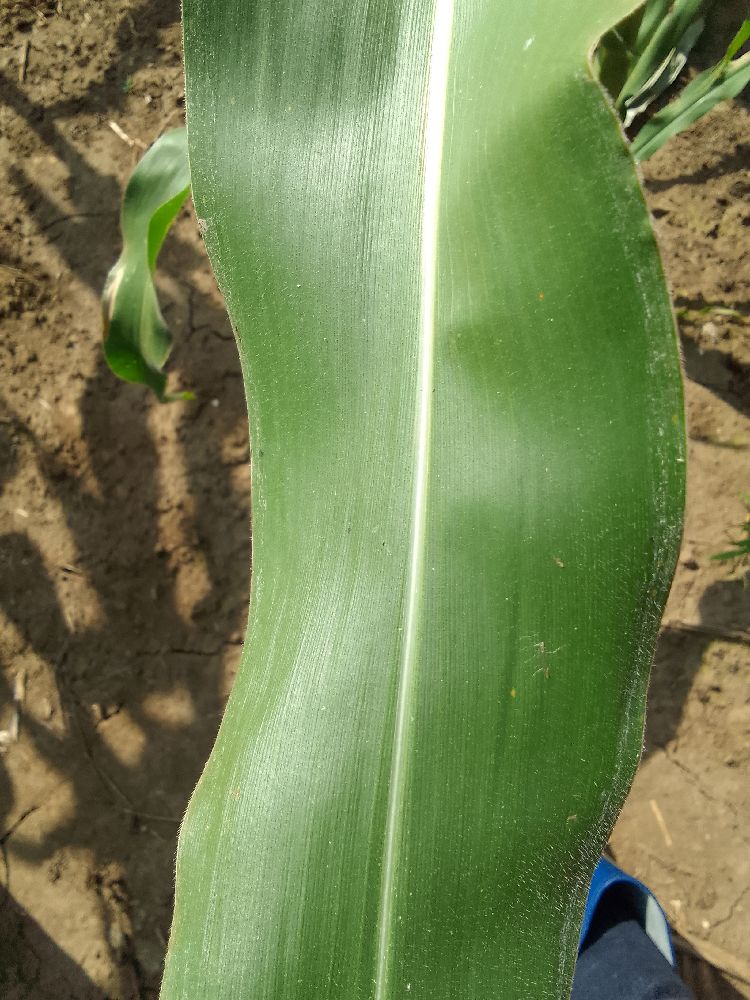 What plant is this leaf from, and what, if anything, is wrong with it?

maize, healthy
